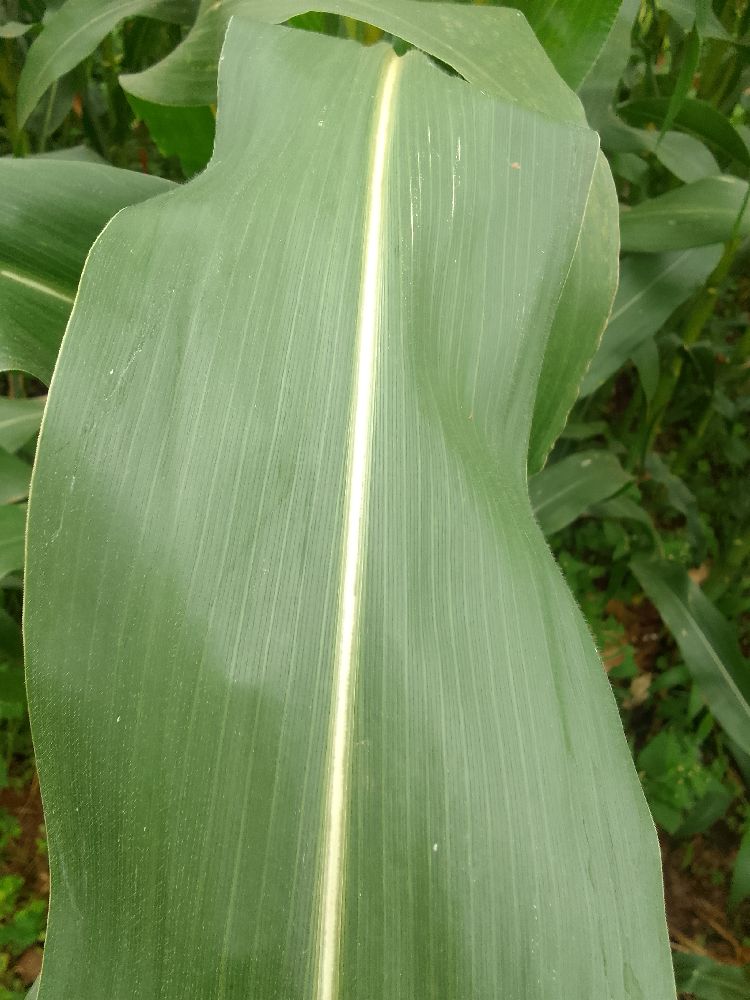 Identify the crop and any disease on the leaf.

maize, healthy
